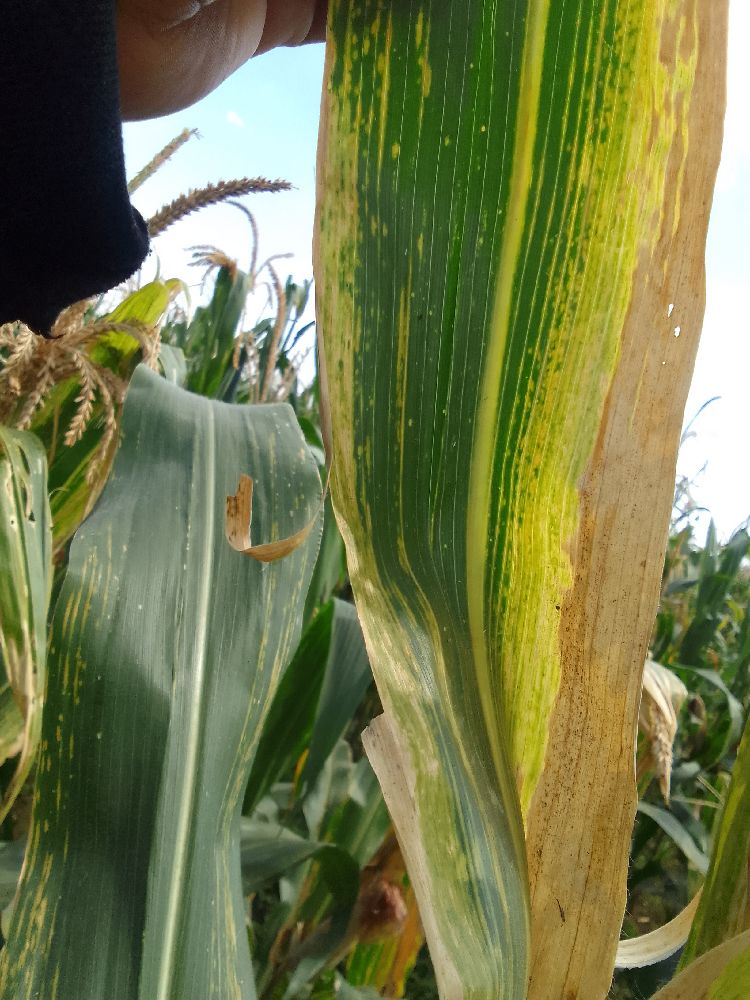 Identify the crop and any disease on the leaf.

maize, maize lethal necrosis
